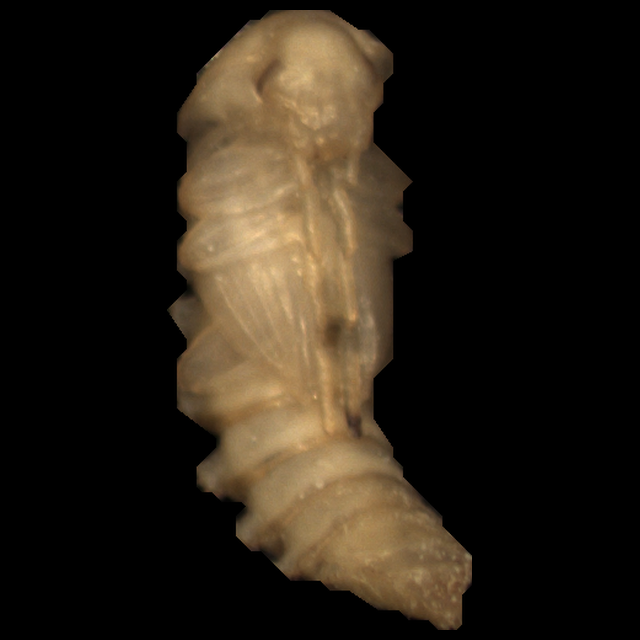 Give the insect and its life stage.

mealworm pupa
